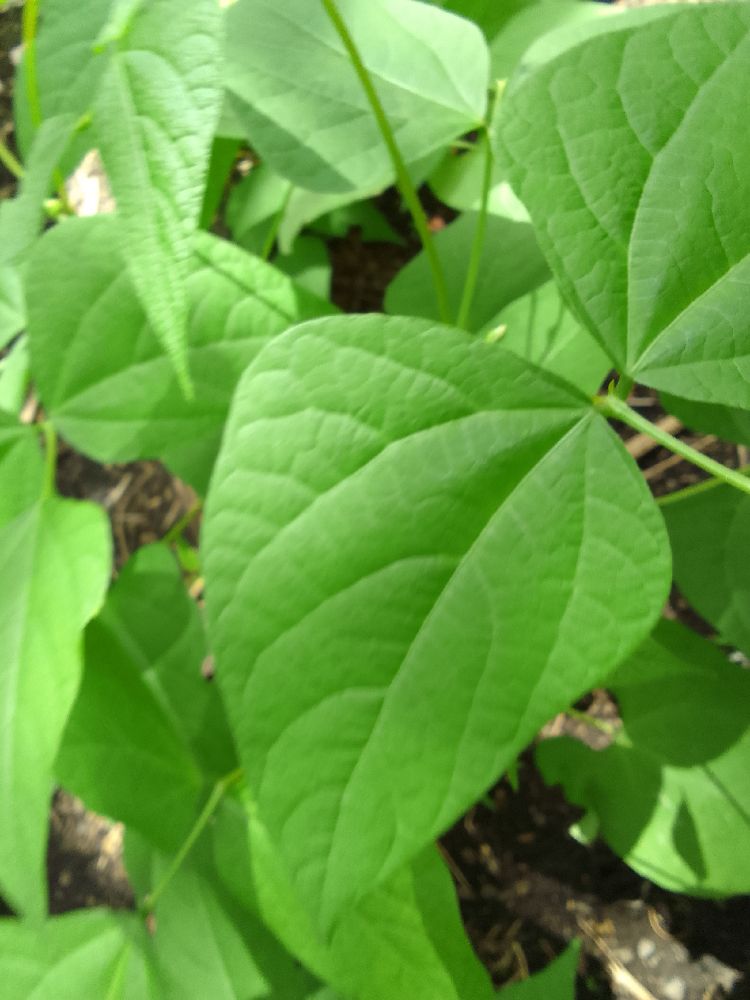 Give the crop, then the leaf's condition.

common bean, healthy
